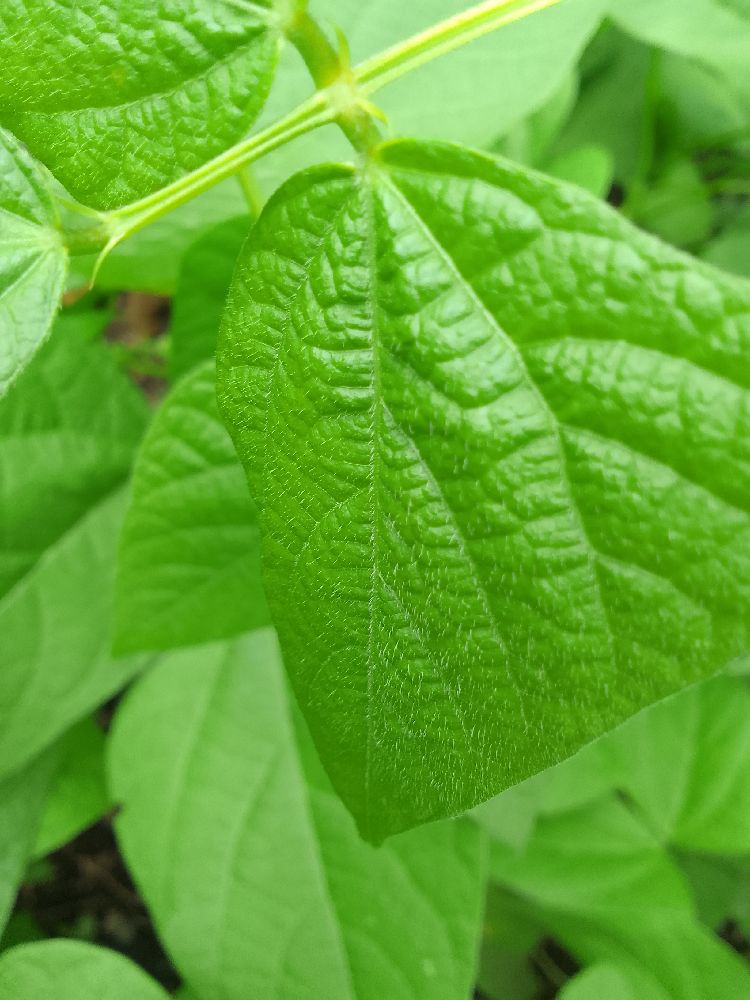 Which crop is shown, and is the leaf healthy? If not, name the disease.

common bean, healthy
